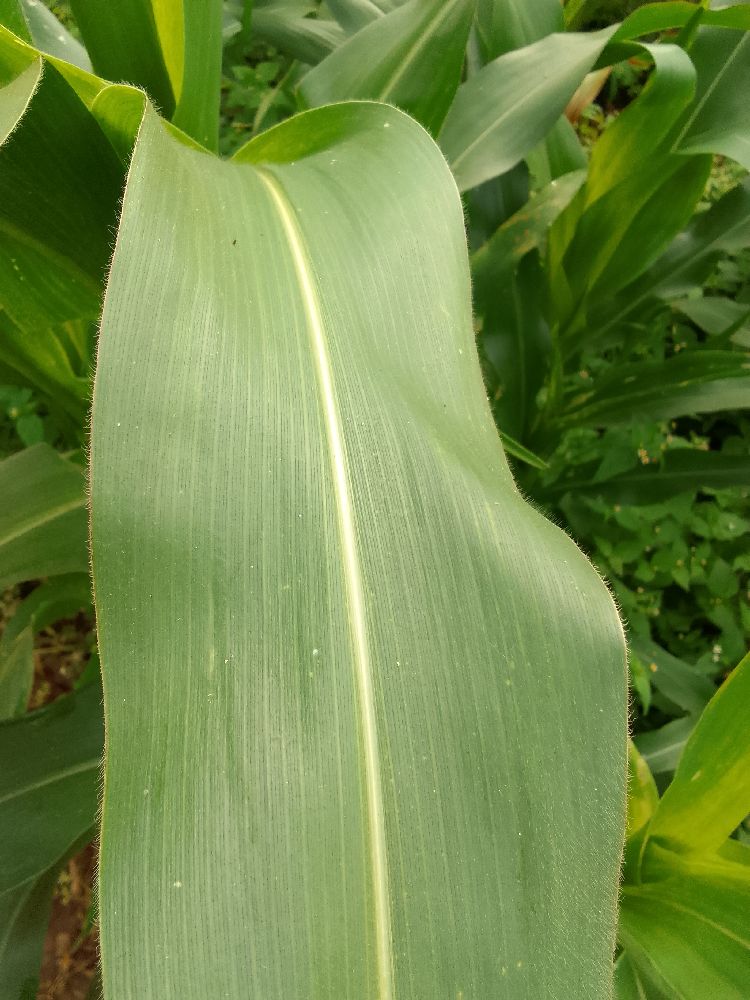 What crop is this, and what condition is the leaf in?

maize, healthy
